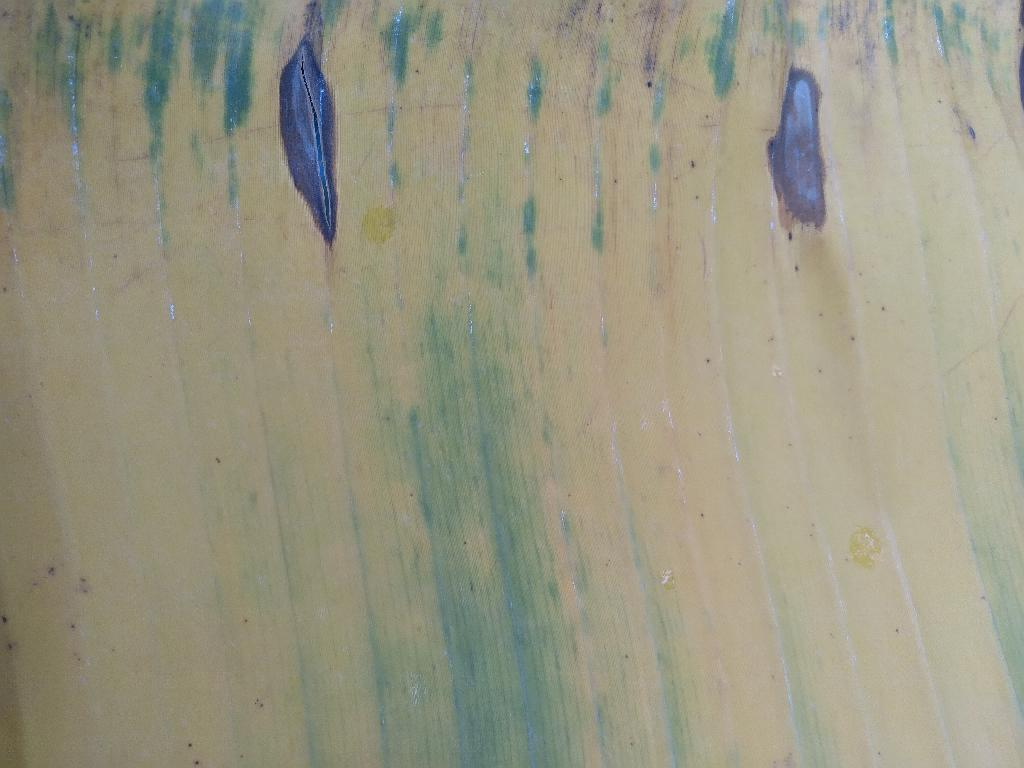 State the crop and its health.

banana, fusarium wilt race 1
